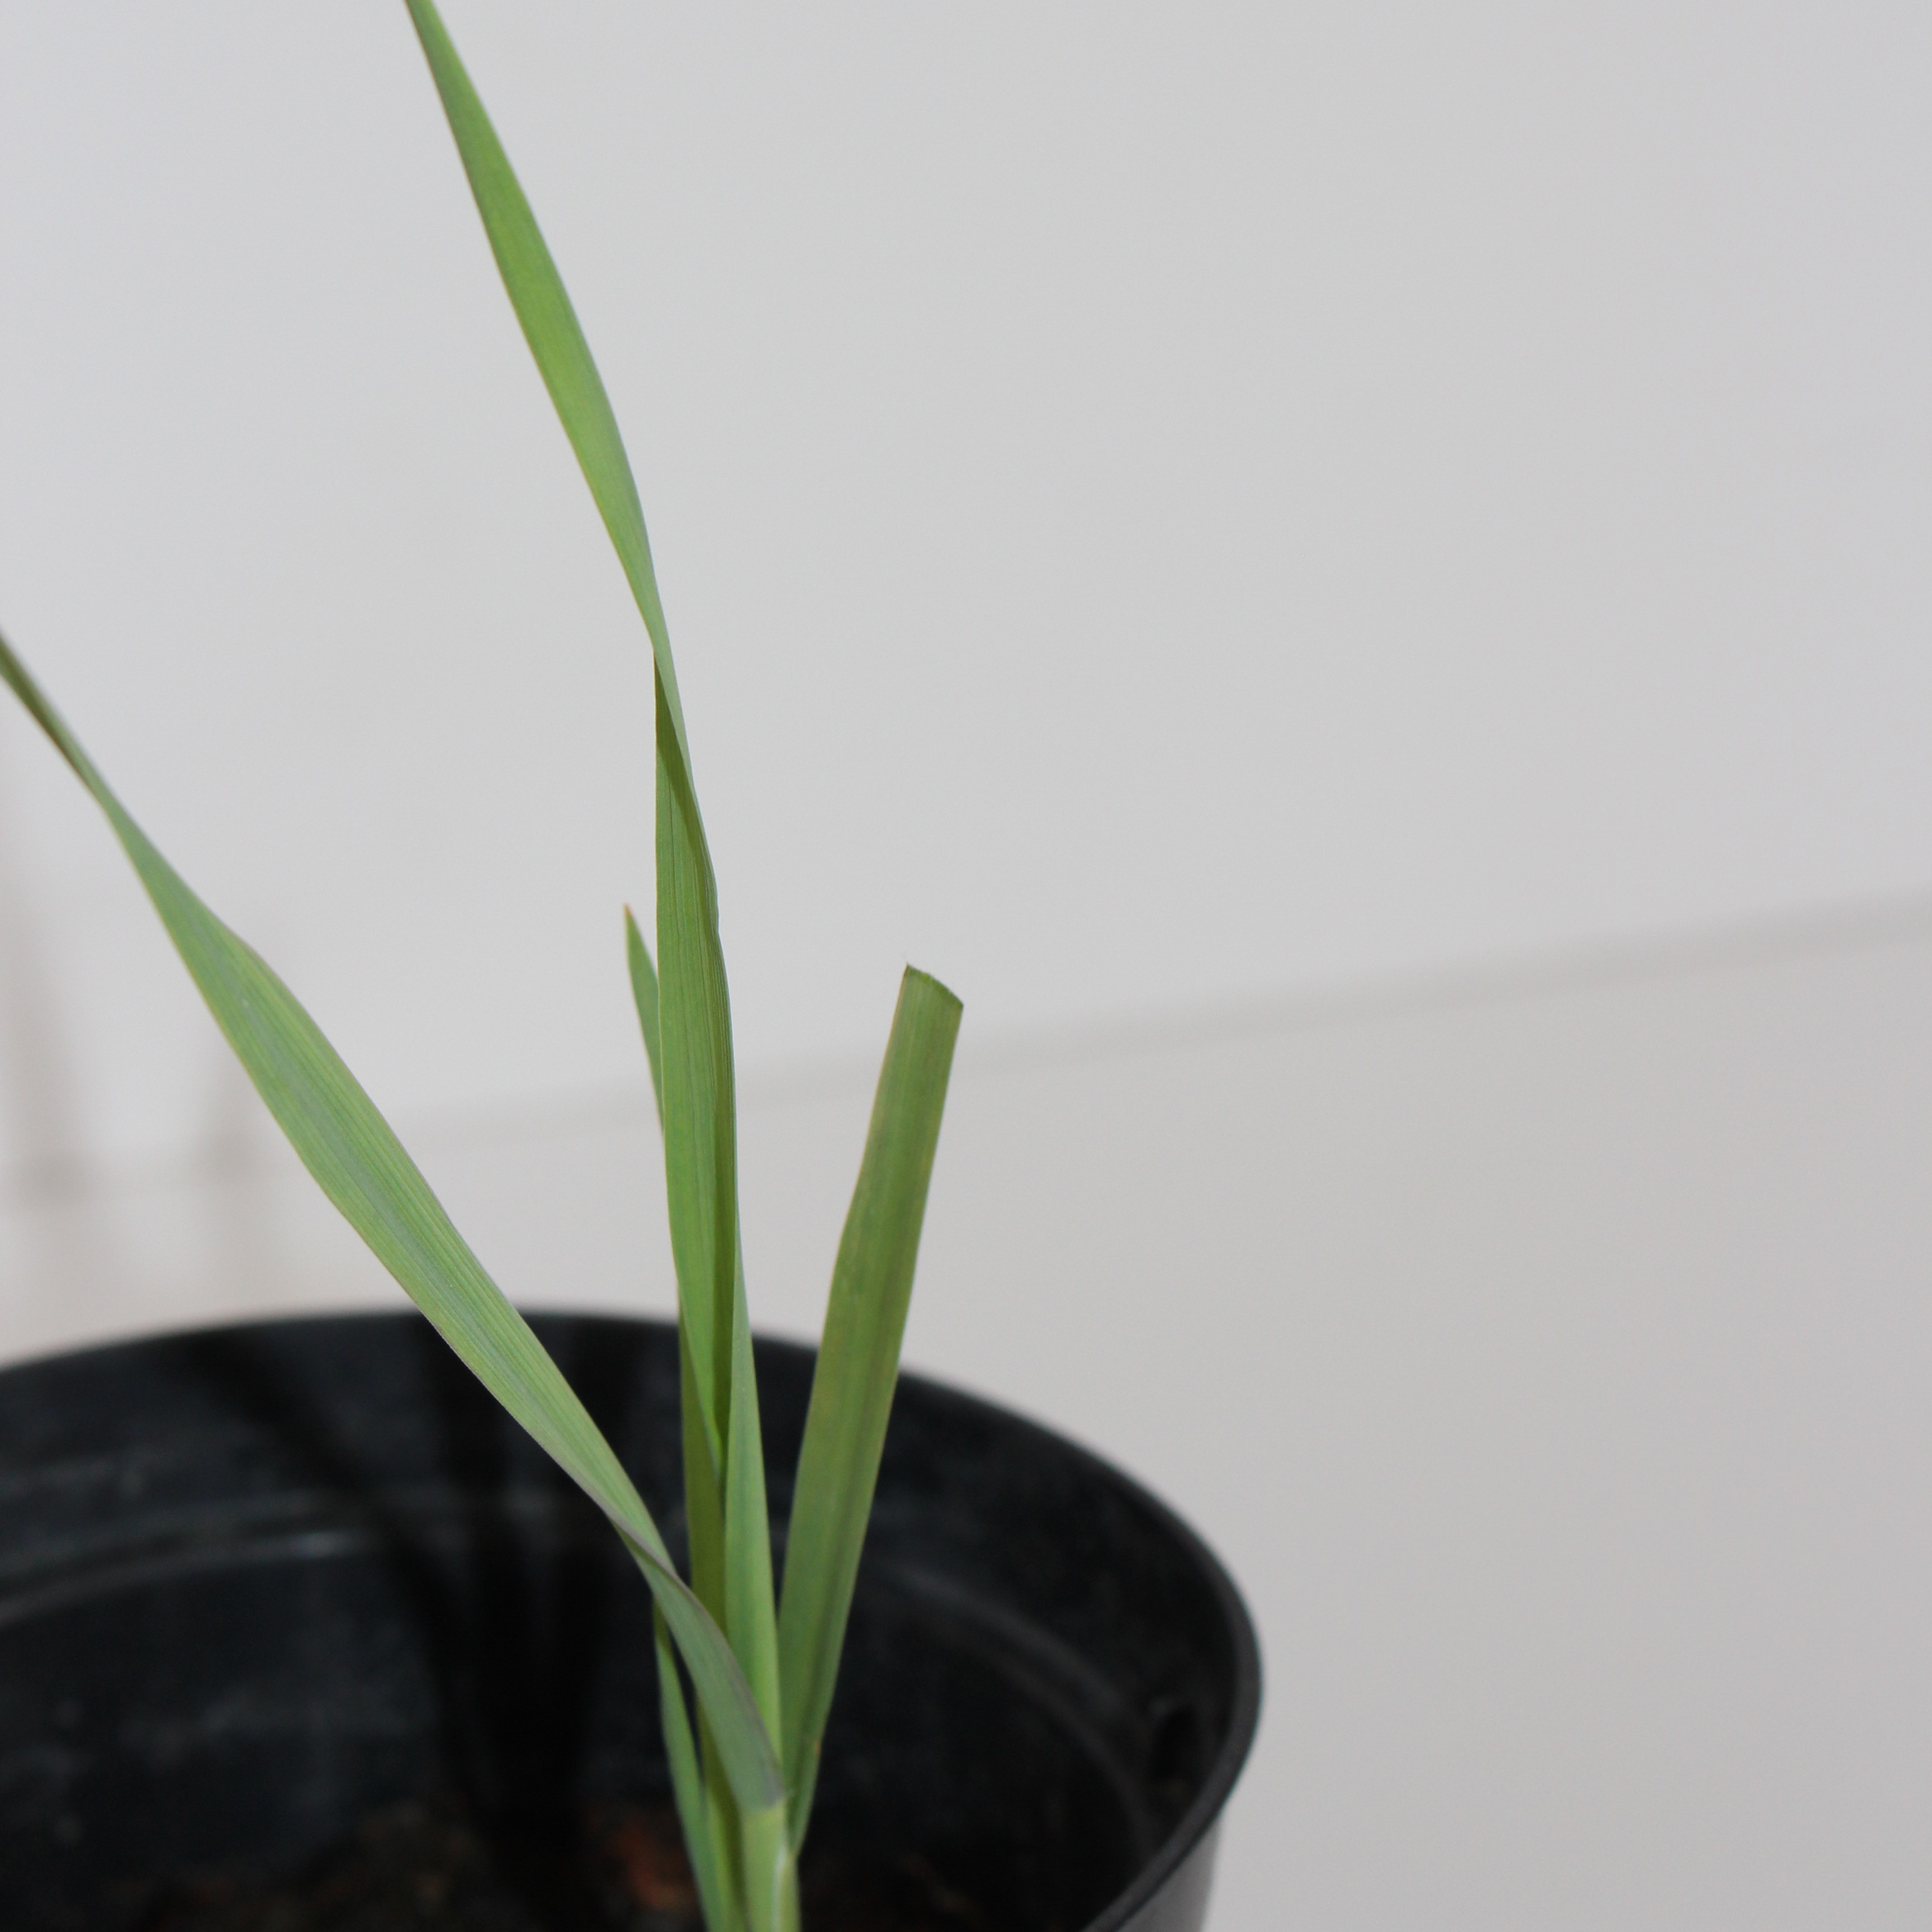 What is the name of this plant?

Avena sterilis
